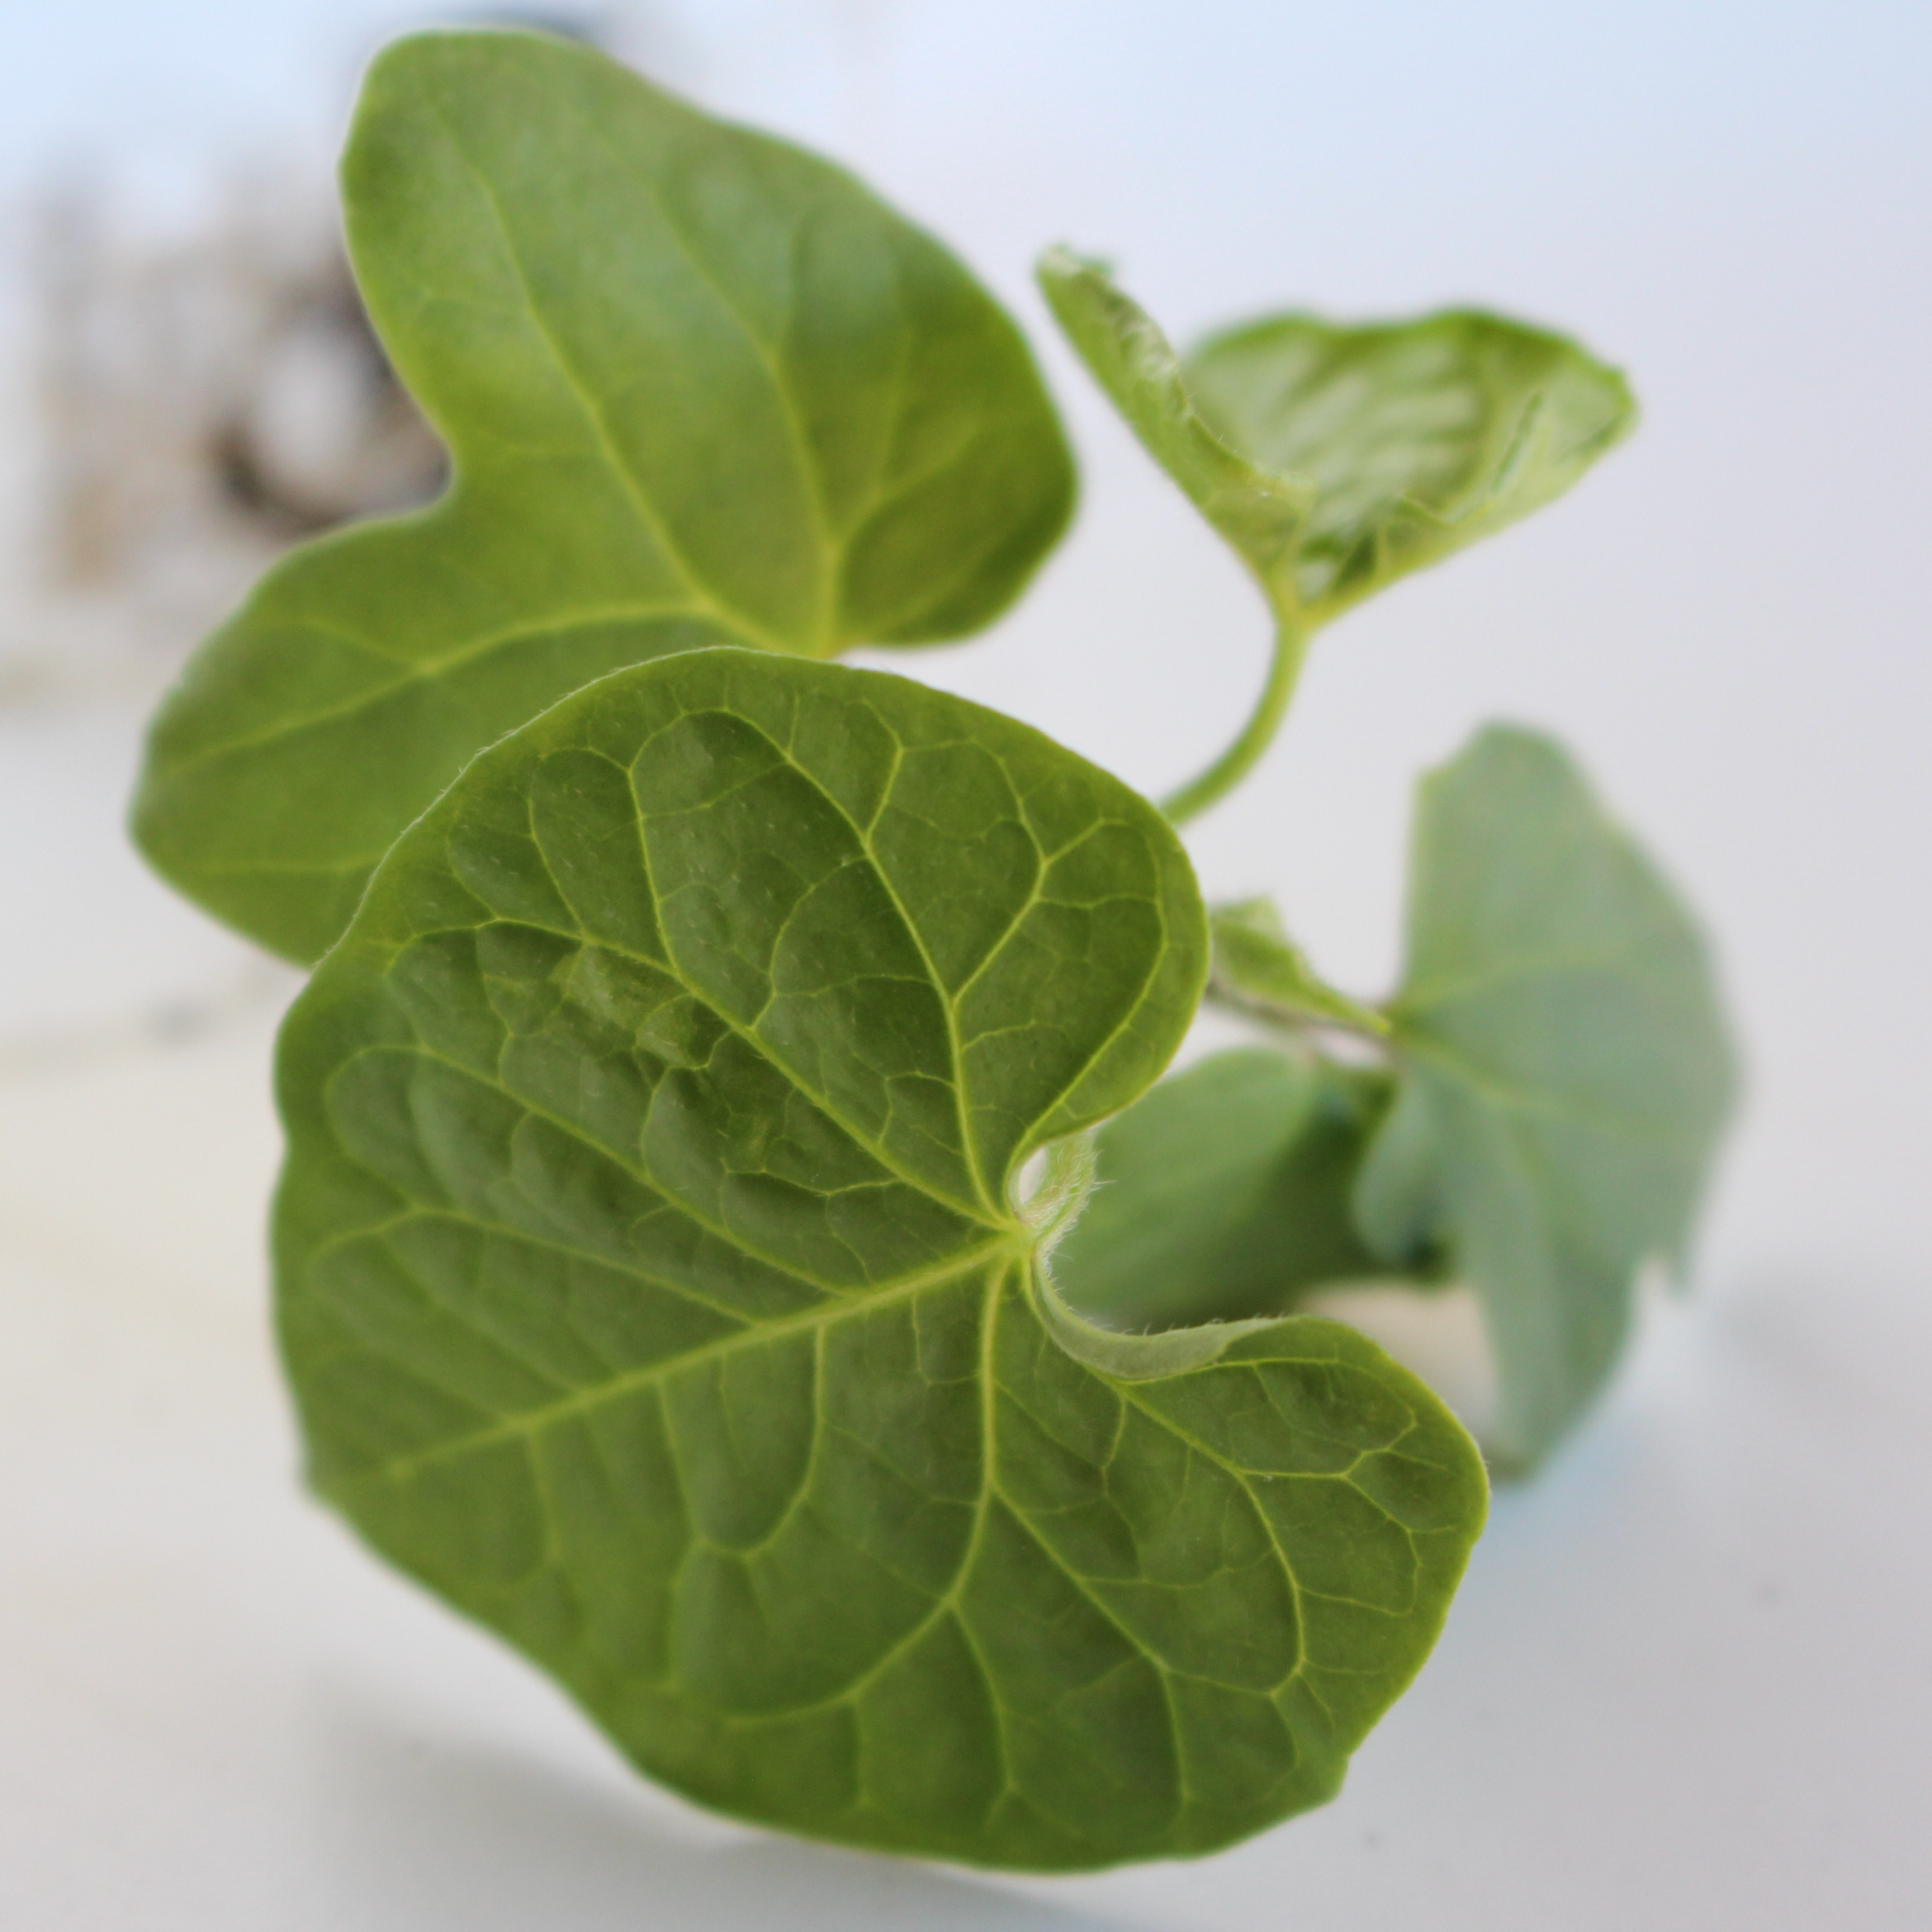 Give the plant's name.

Convolvulus arvensis
